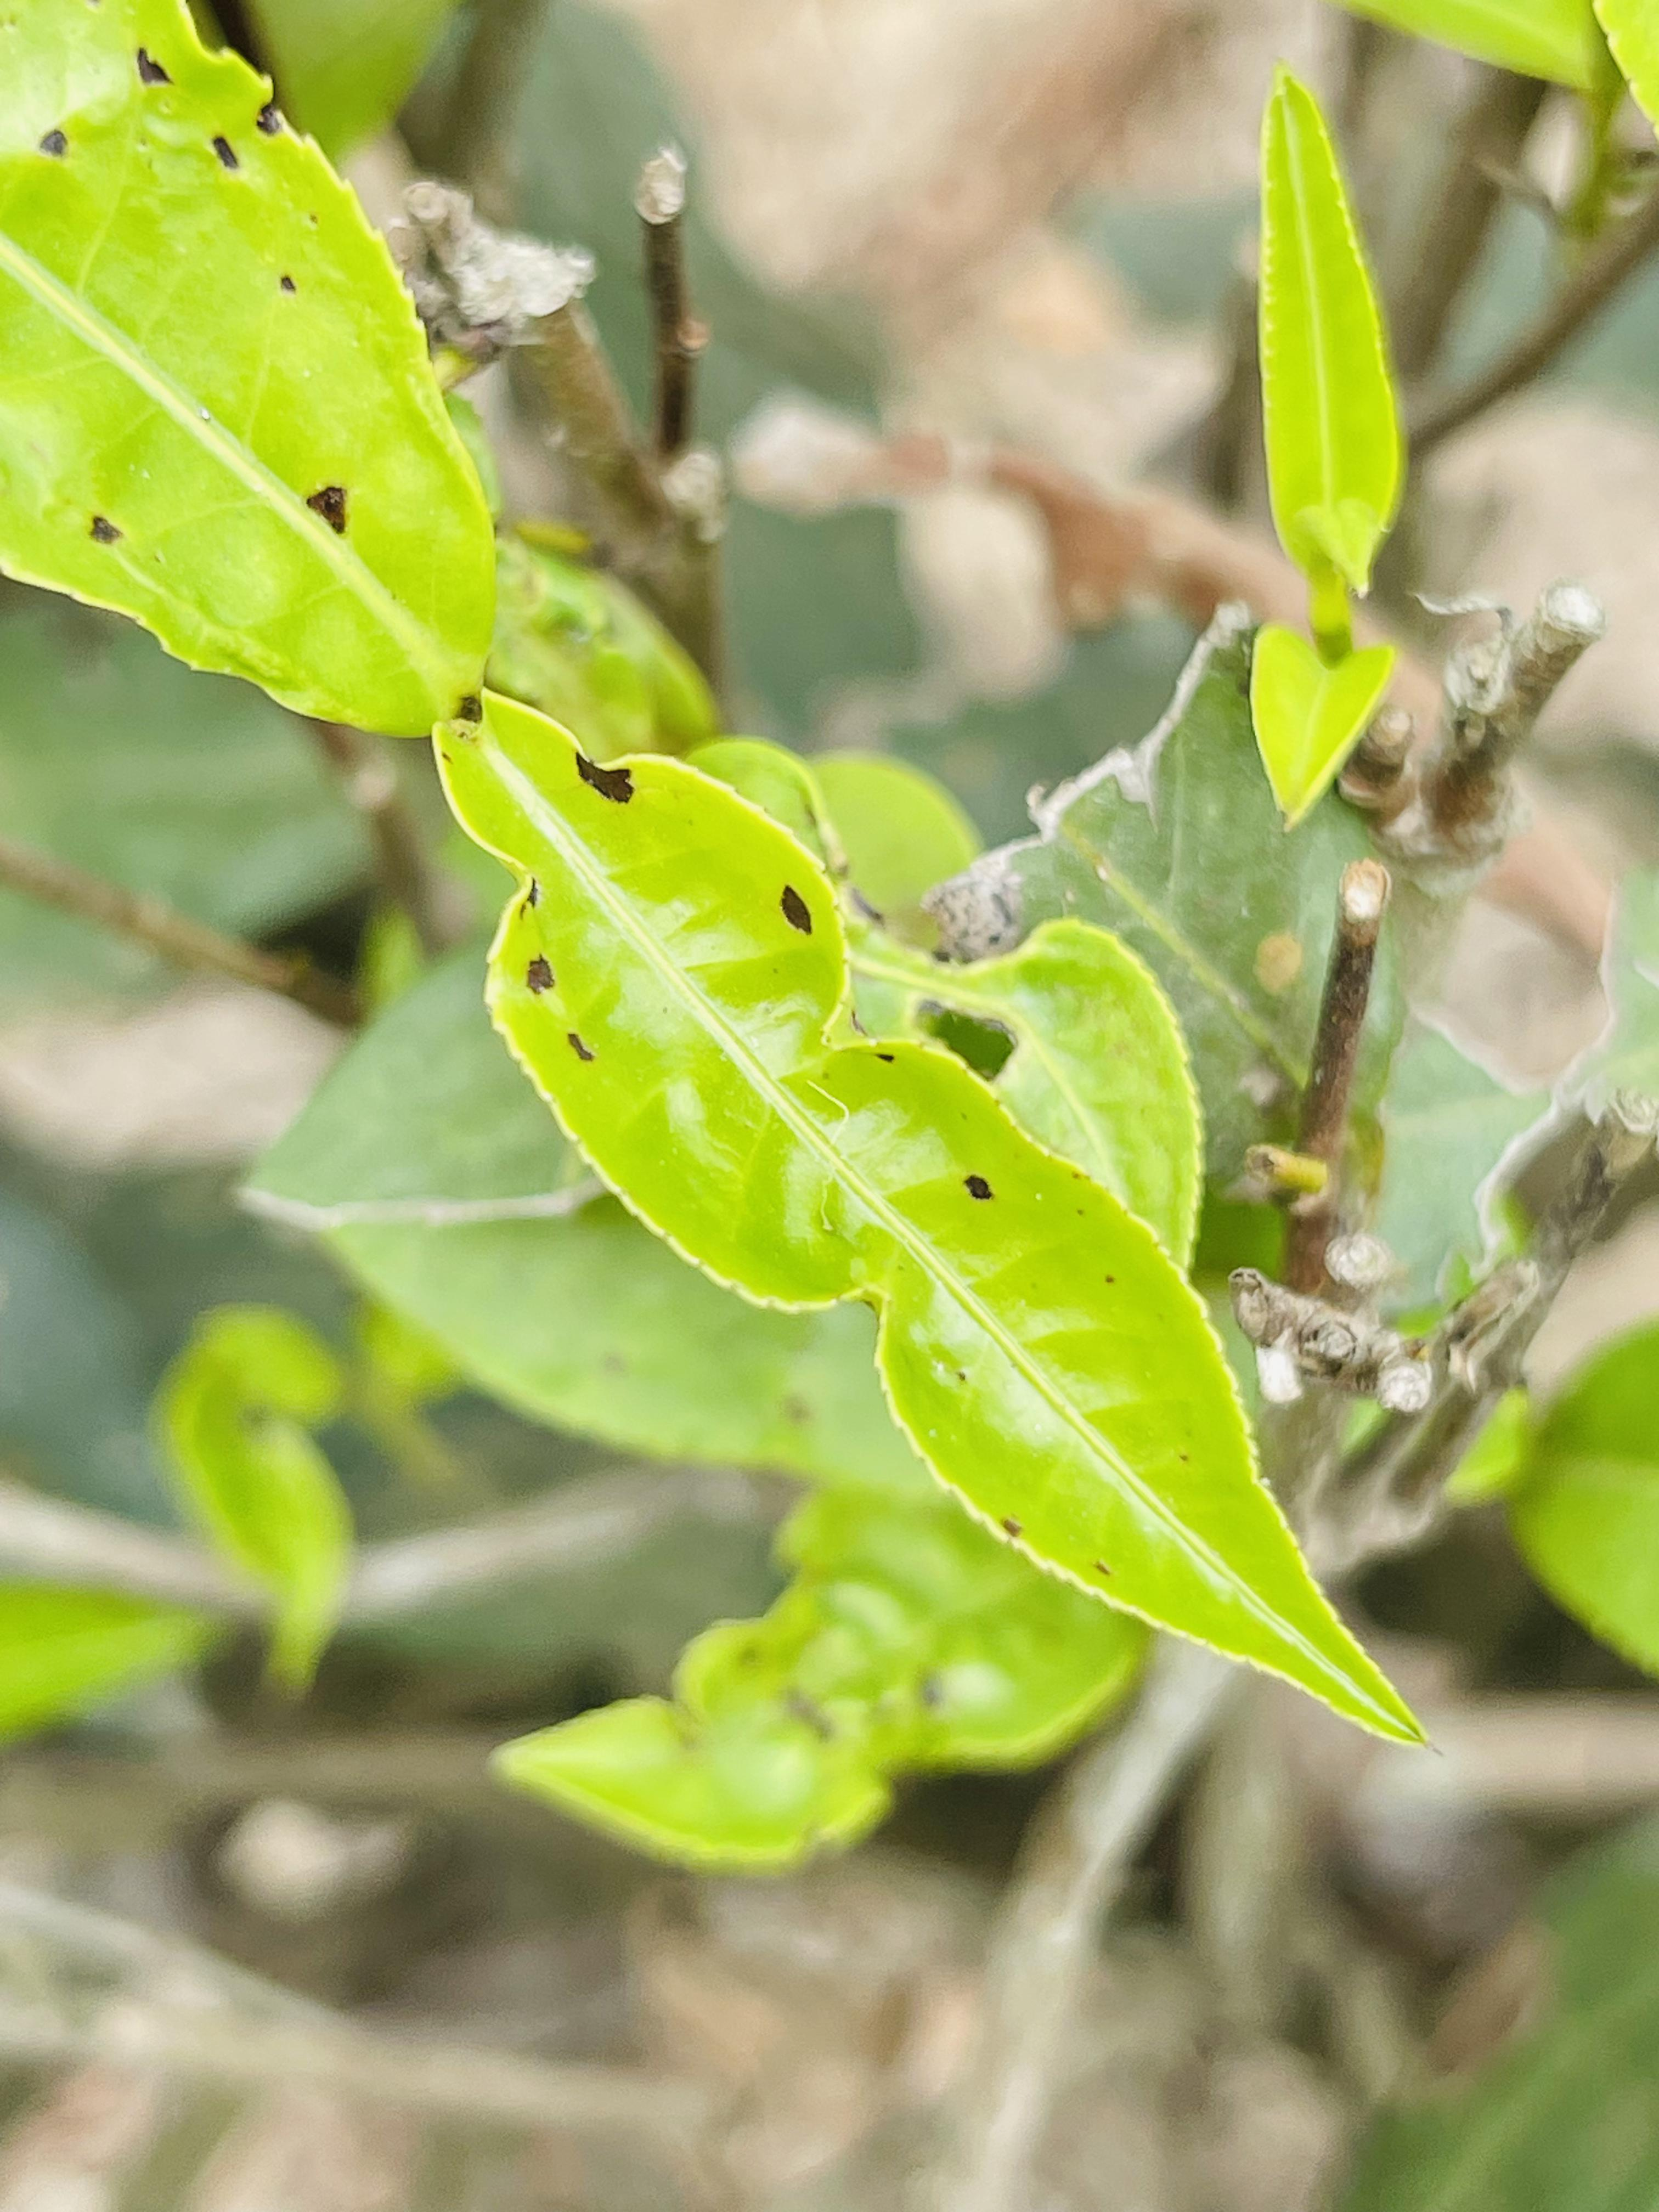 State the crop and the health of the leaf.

tea, helopeltis
